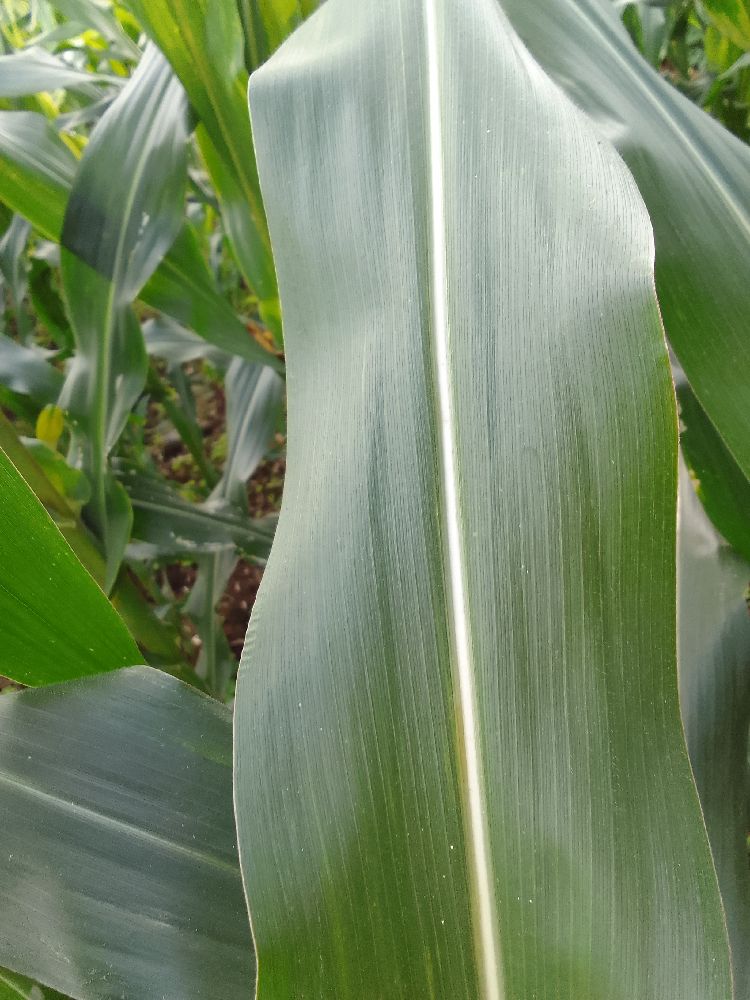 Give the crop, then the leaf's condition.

maize, healthy
